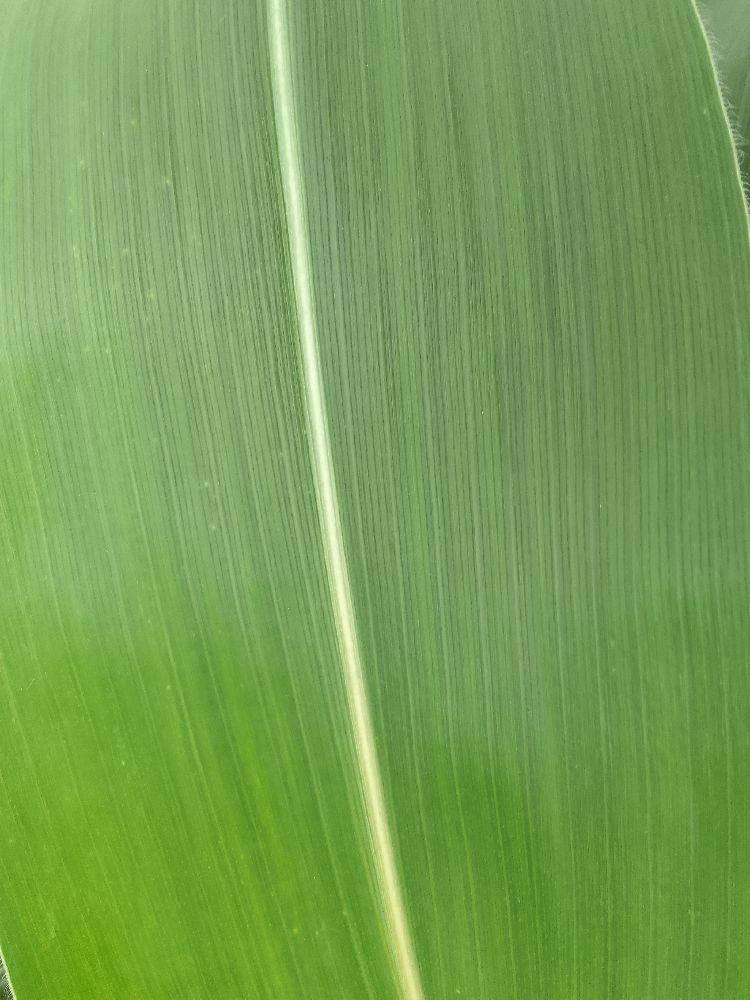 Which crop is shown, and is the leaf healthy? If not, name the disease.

maize, healthy
